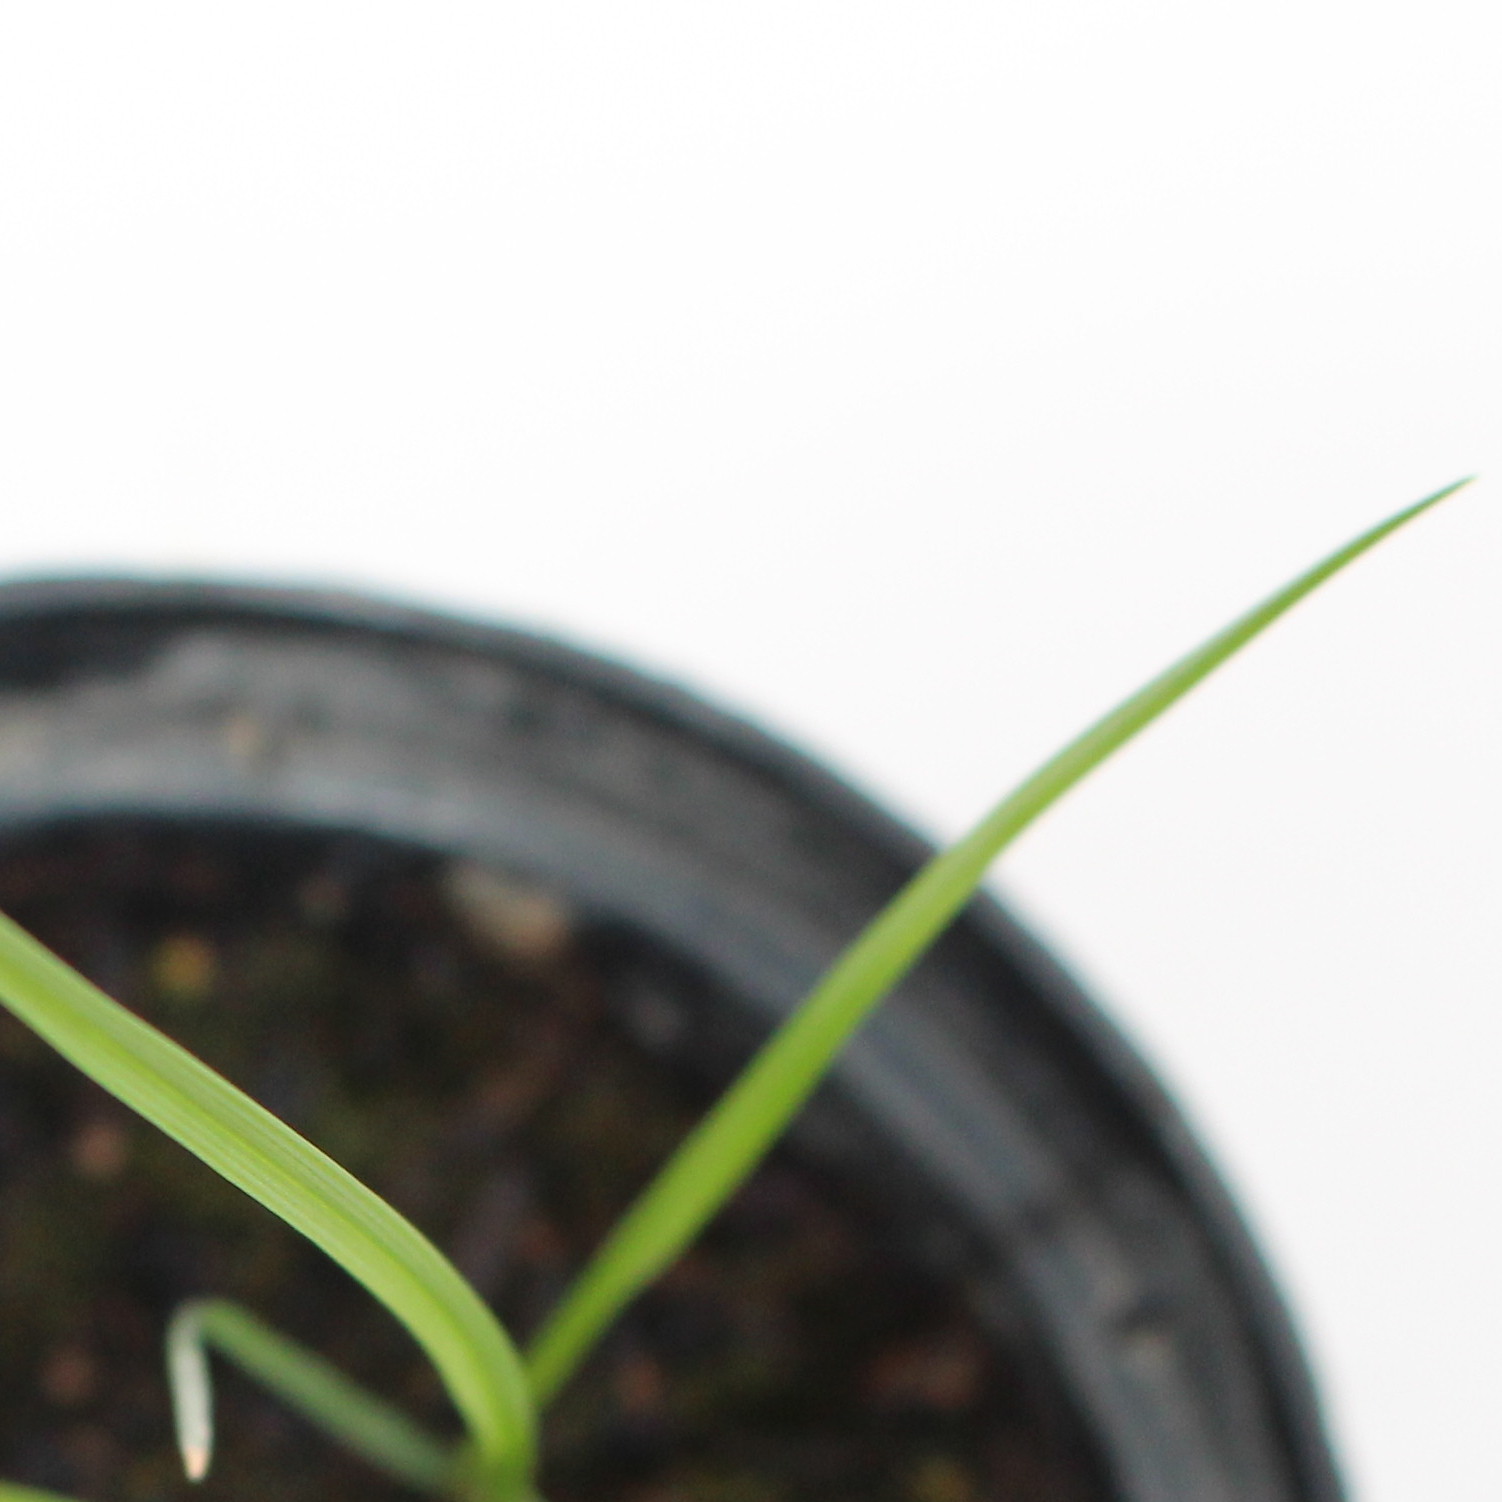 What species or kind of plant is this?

Lolium multiflorum
